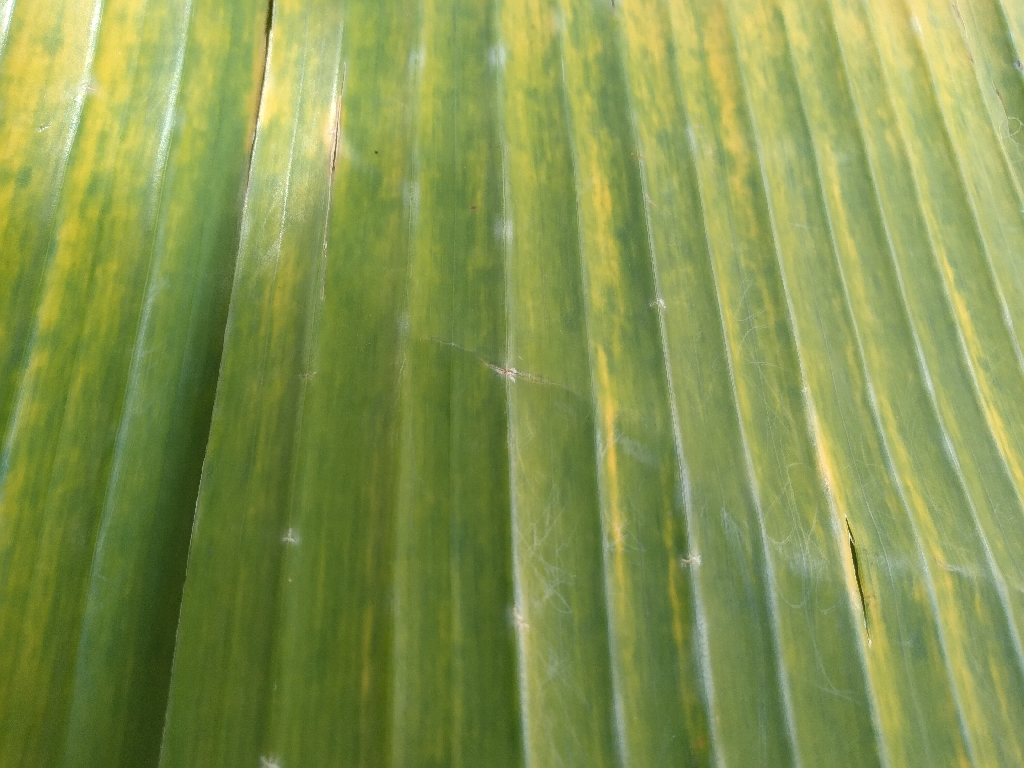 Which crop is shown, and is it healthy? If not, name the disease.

banana, fusarium wilt race 1
